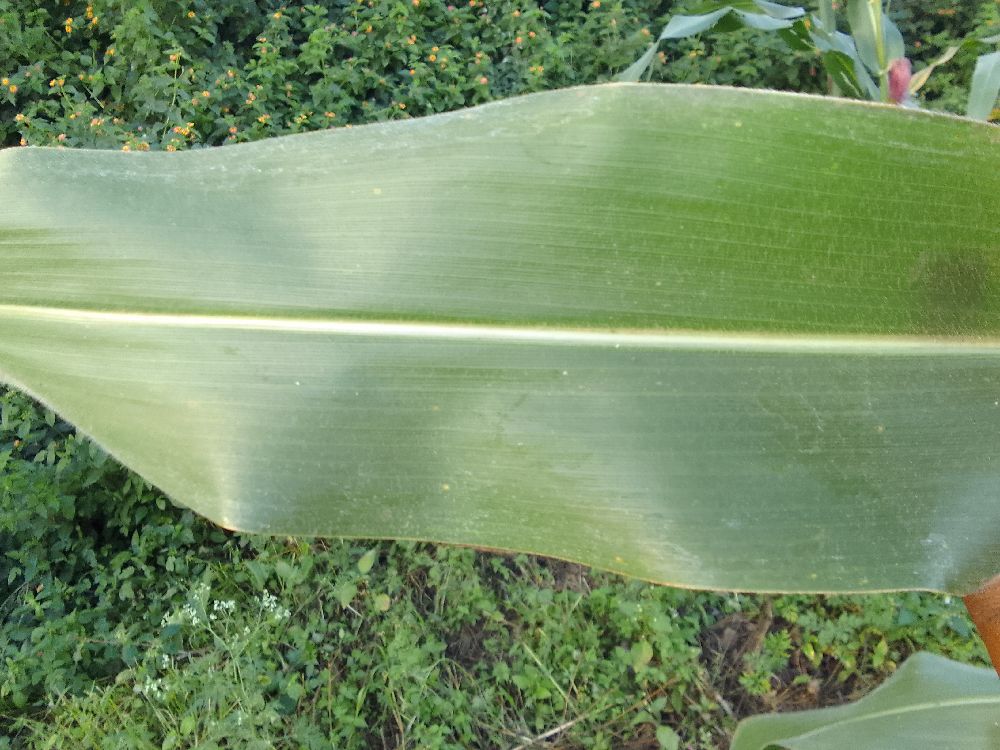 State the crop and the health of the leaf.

maize, healthy
